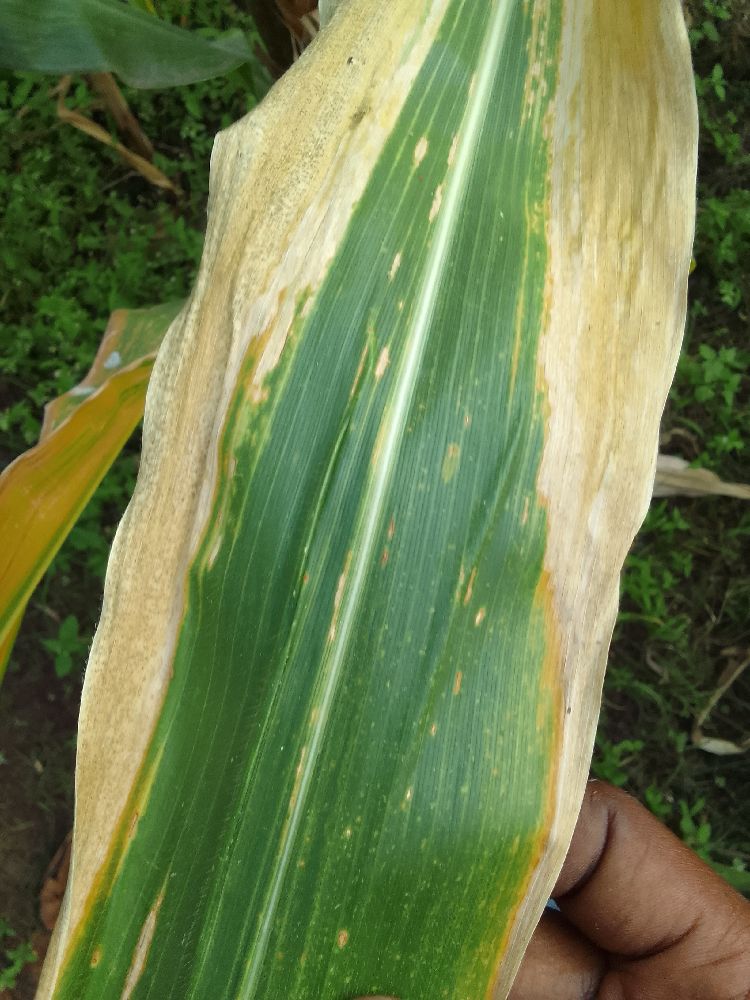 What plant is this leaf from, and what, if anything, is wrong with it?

maize, maize lethal necrosis
